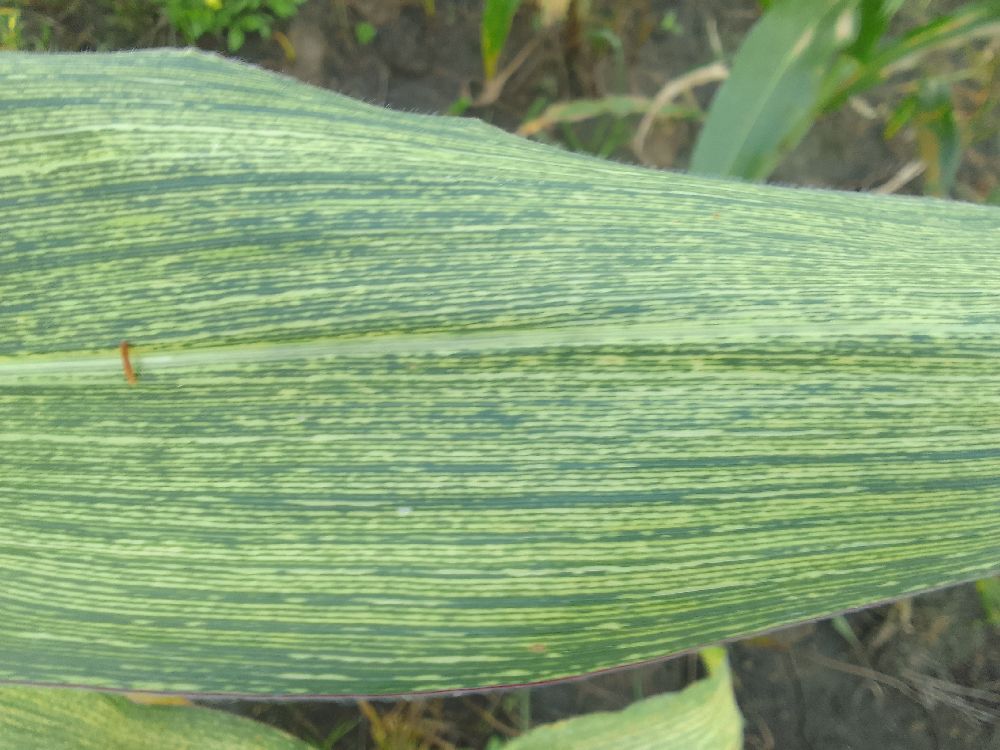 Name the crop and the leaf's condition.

maize, maize streak virus
